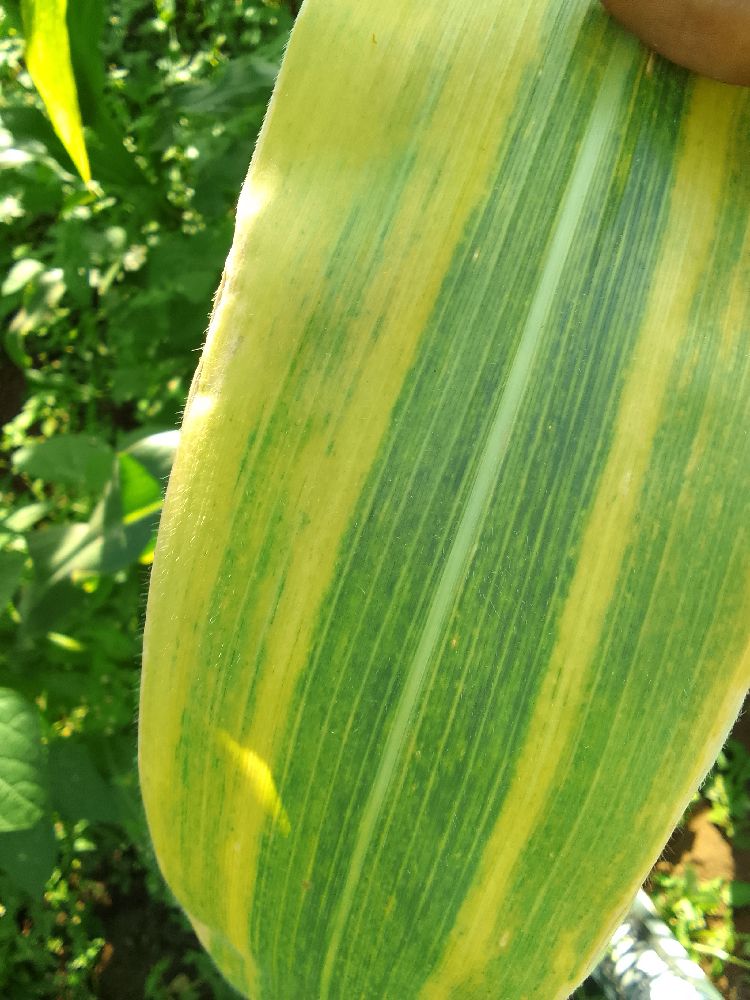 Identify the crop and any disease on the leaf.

maize, maize lethal necrosis
